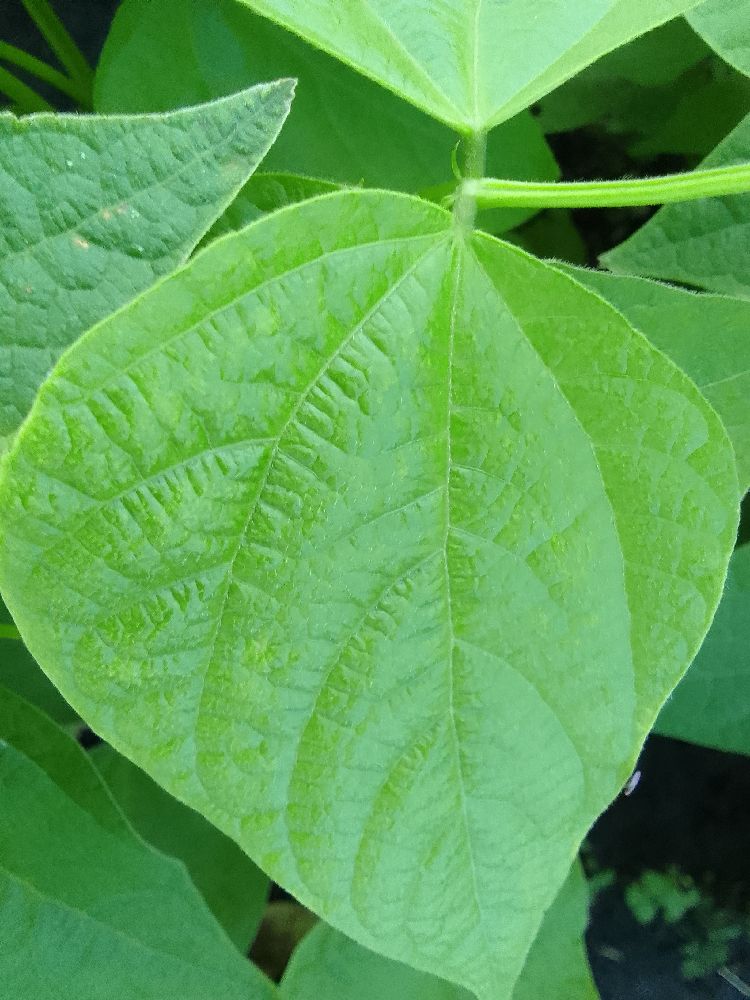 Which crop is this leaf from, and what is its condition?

common bean, healthy
